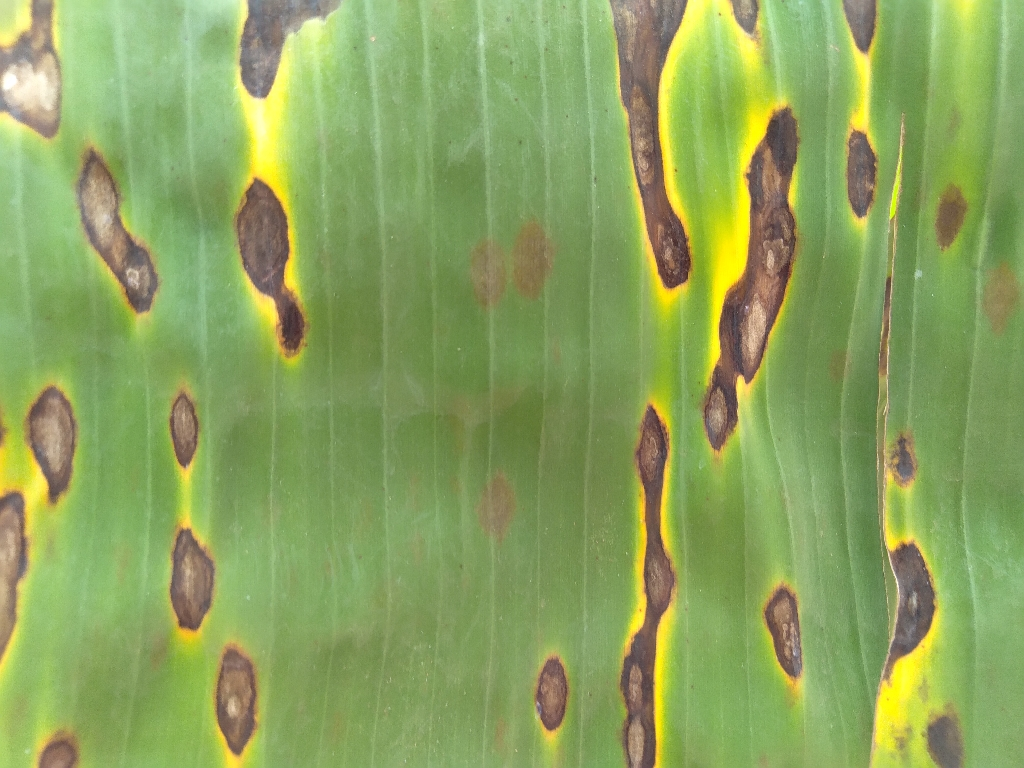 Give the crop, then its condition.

banana, black sigatoka
